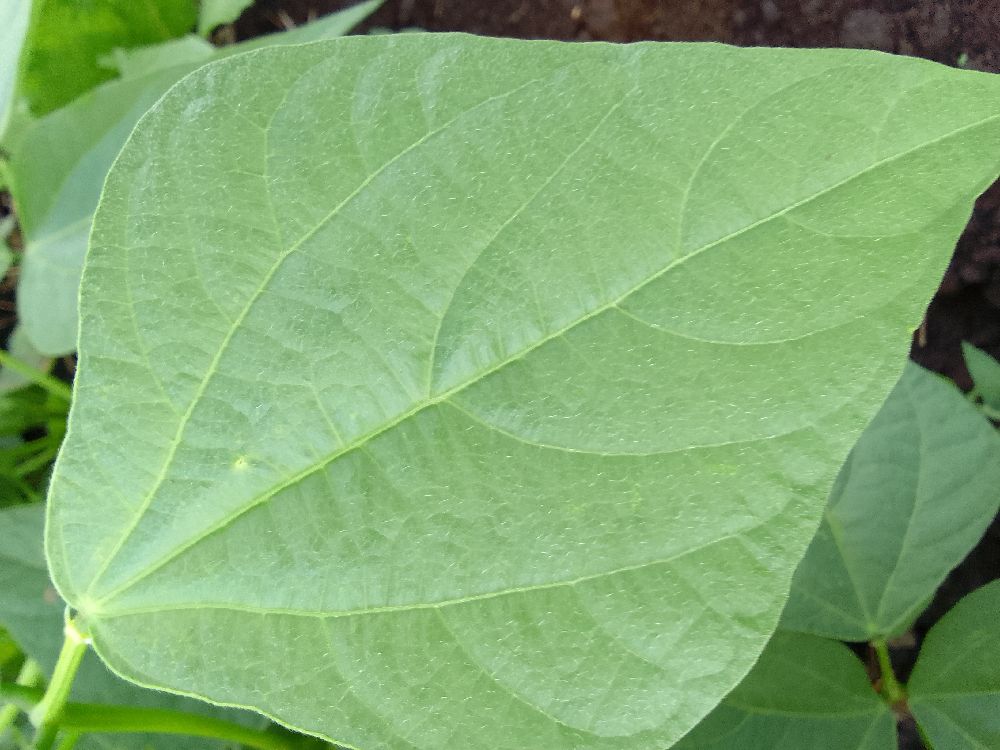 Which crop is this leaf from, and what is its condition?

common bean, healthy
